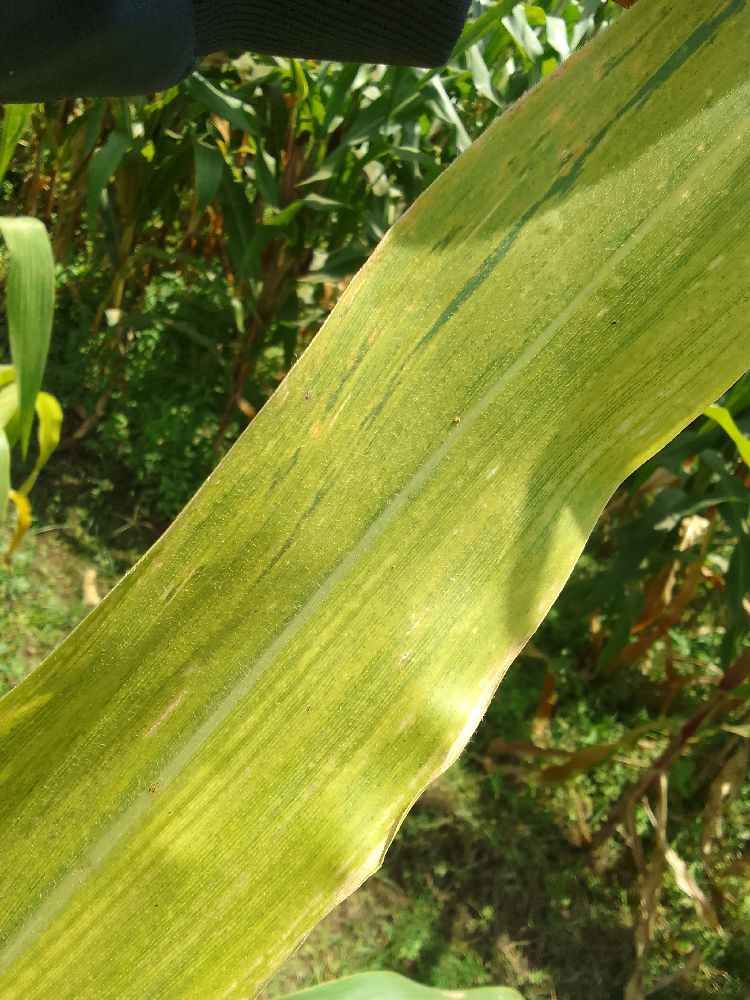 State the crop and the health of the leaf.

maize, maize lethal necrosis
